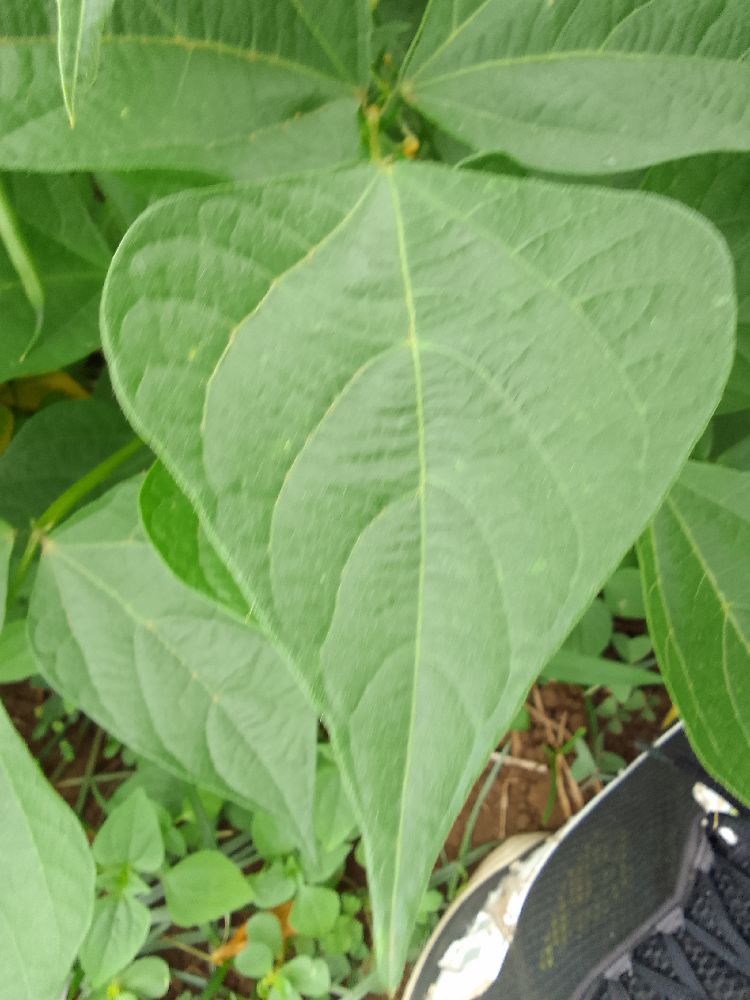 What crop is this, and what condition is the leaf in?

common bean, healthy
